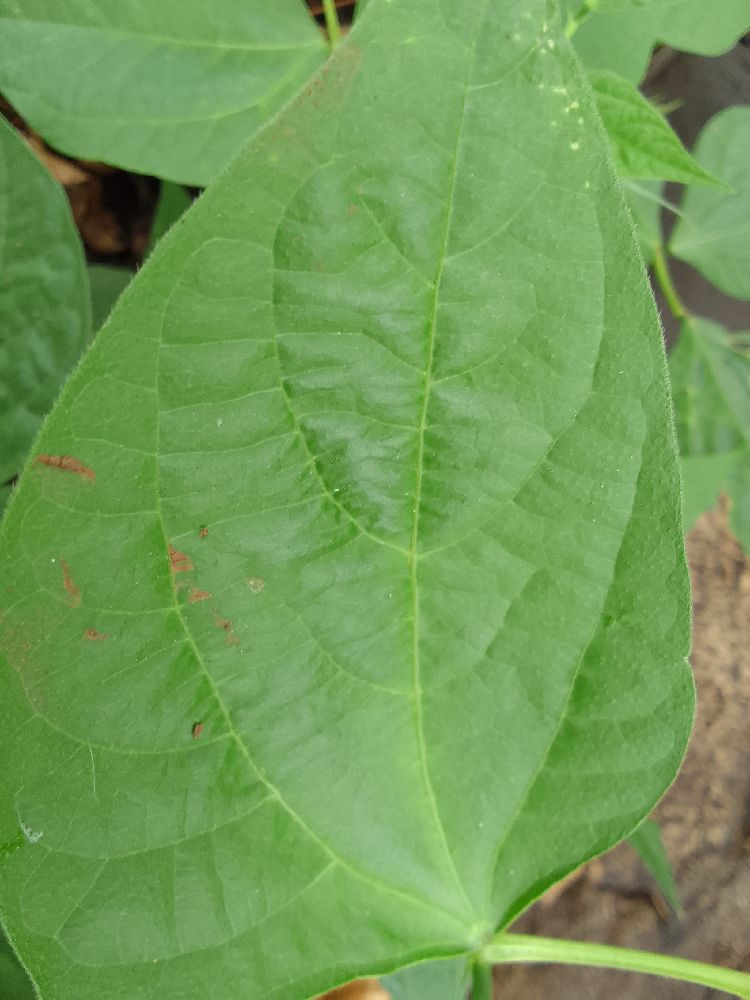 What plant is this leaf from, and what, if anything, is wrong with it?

common bean, healthy
